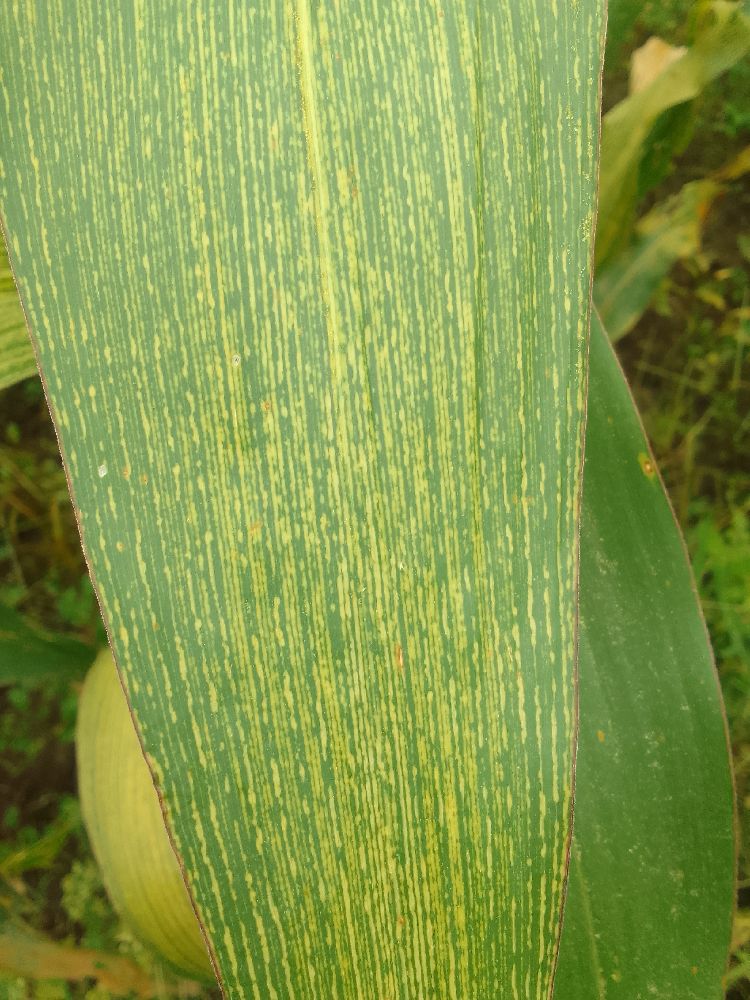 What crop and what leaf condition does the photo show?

maize, maize streak virus
